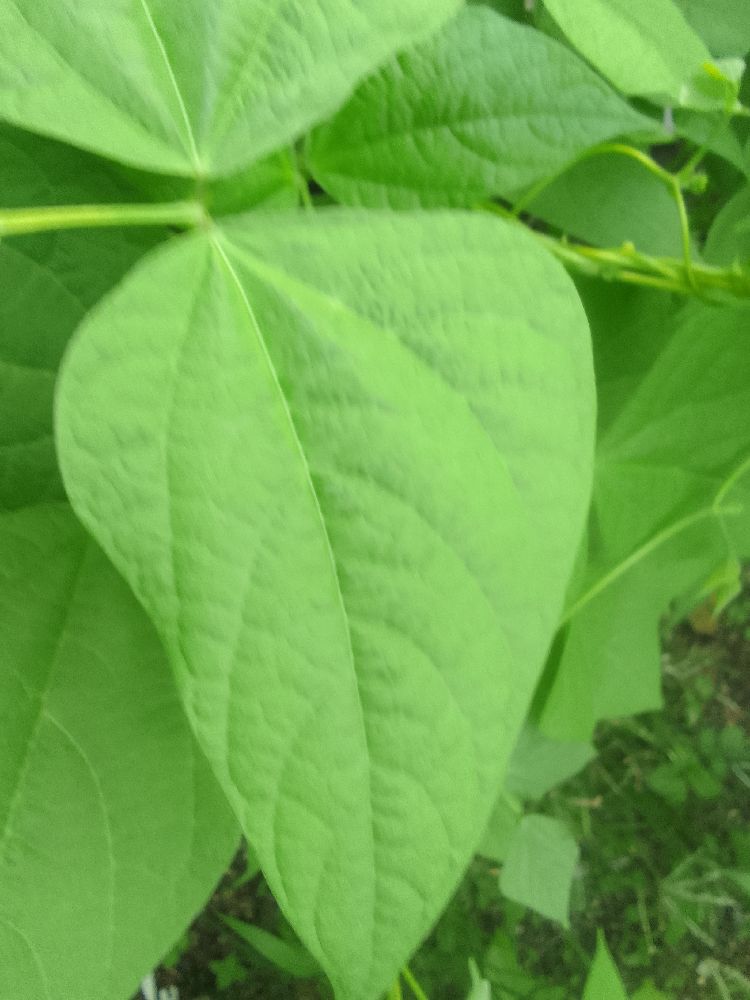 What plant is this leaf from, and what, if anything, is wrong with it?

common bean, healthy
